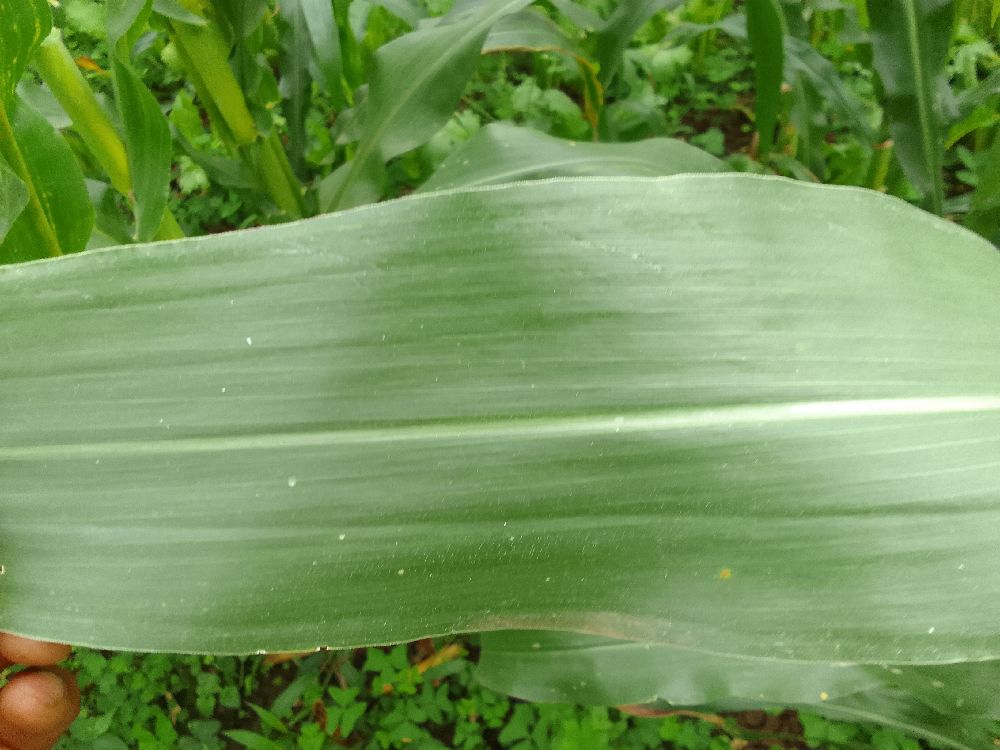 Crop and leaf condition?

maize, healthy
